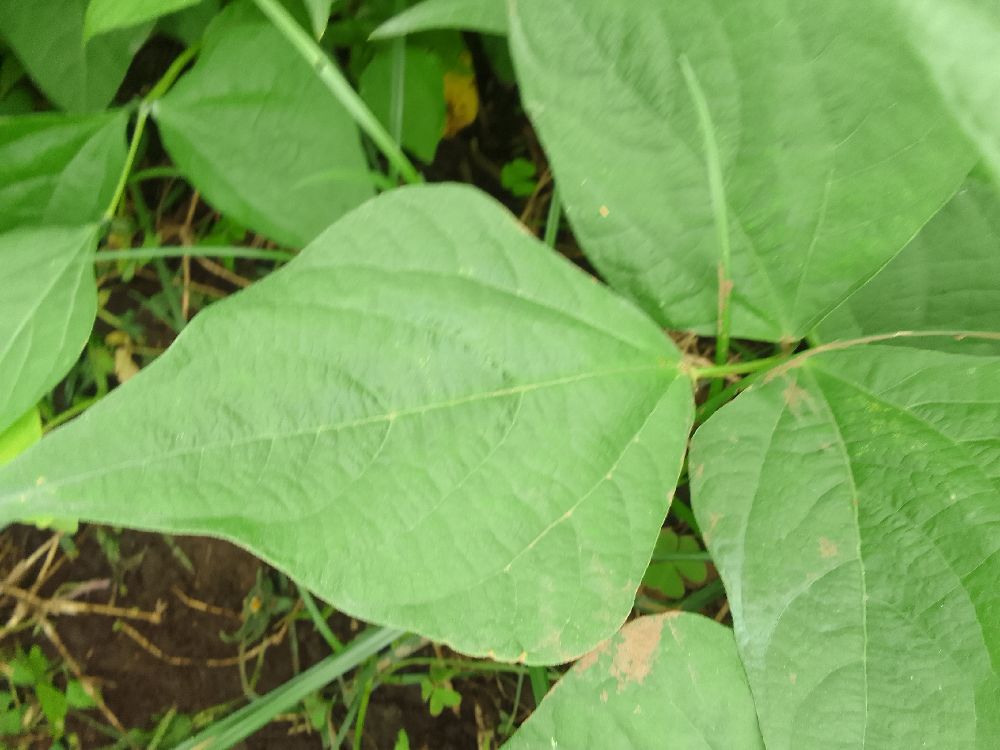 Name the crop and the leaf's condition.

common bean, healthy
